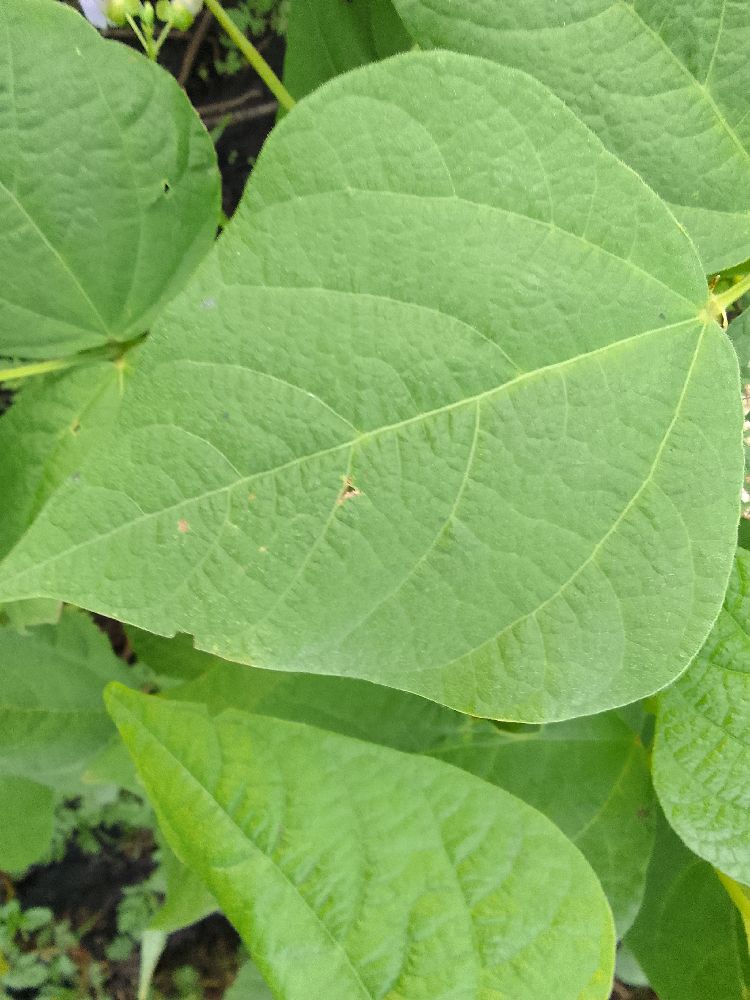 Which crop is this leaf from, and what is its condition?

common bean, healthy
